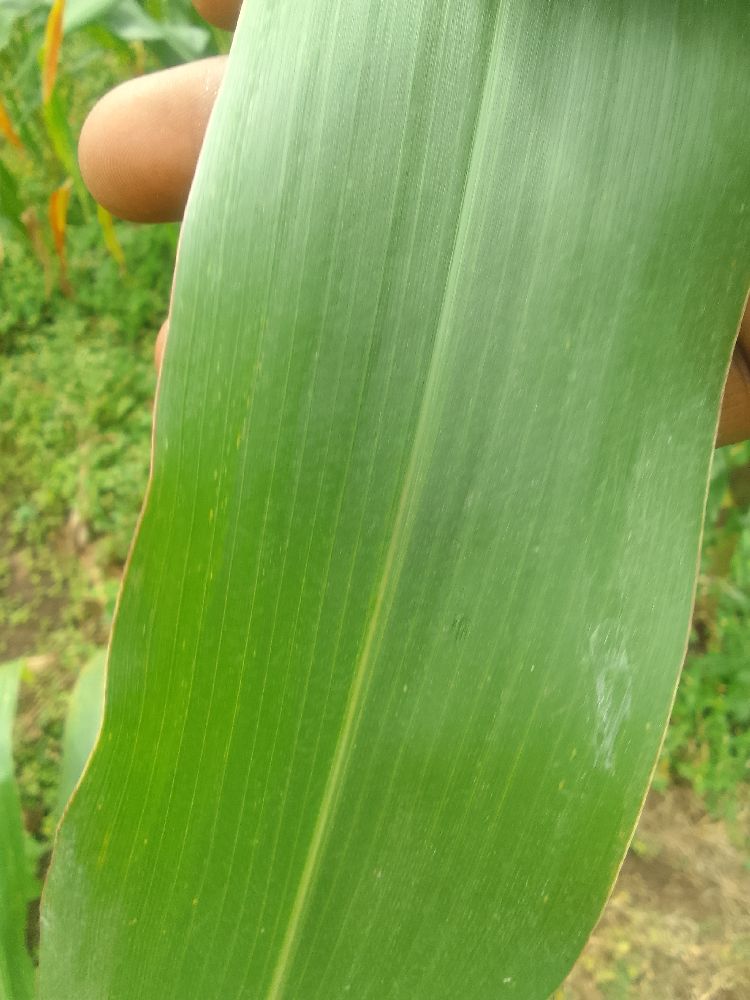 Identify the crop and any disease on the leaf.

maize, healthy
